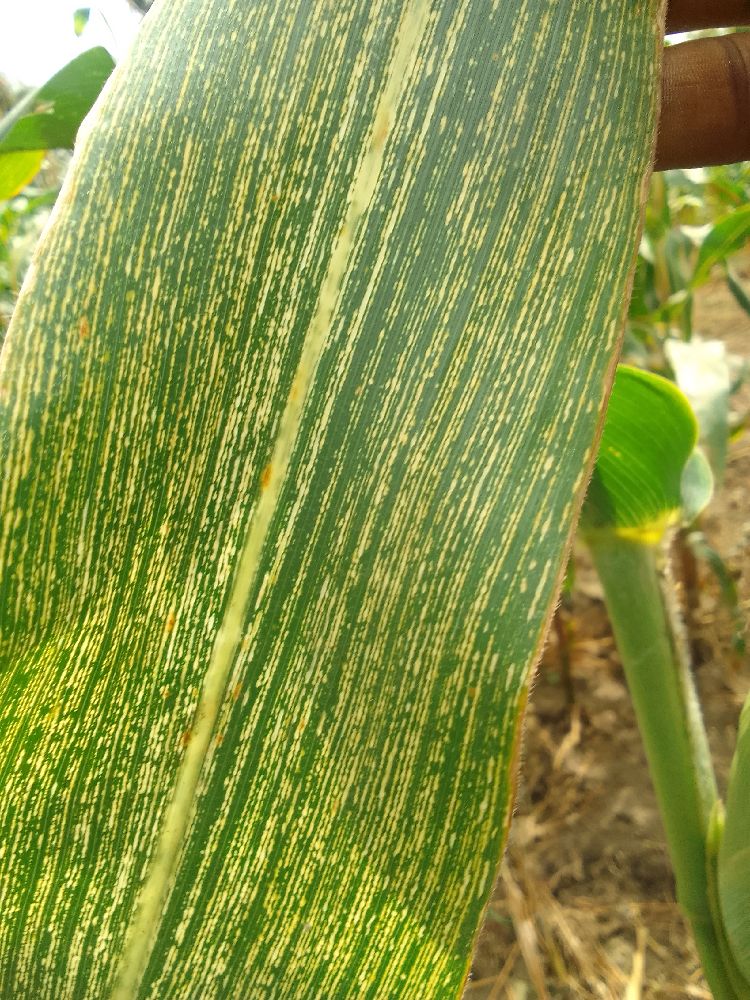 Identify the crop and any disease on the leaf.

maize, maize streak virus
